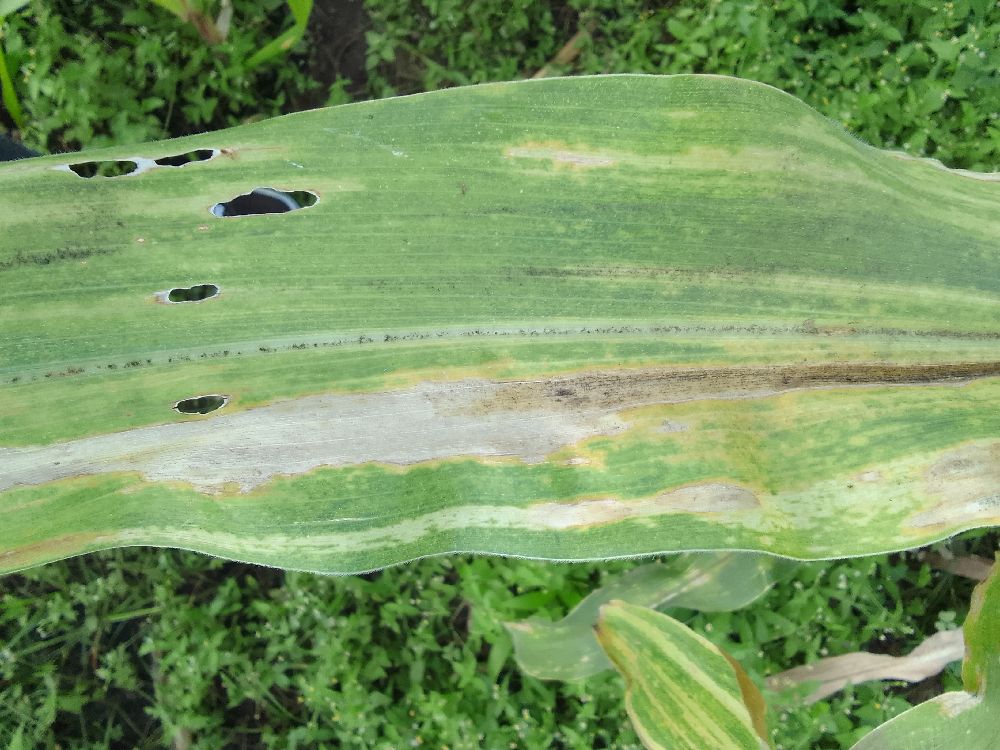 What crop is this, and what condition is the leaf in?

maize, maize lethal necrosis
